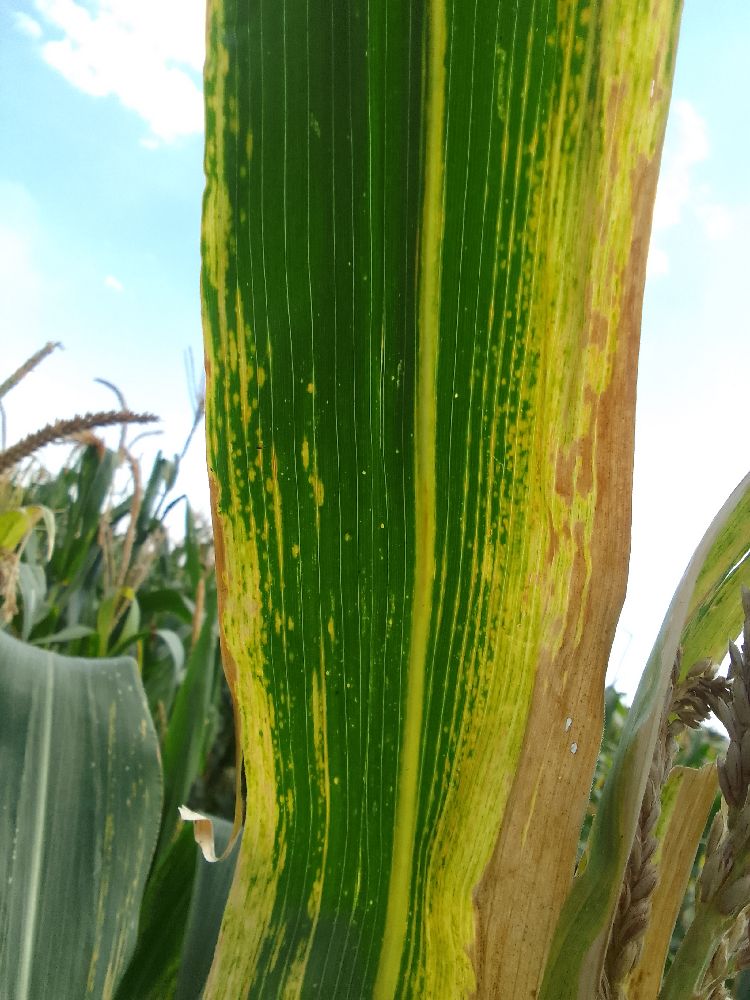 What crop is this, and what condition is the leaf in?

maize, maize lethal necrosis
